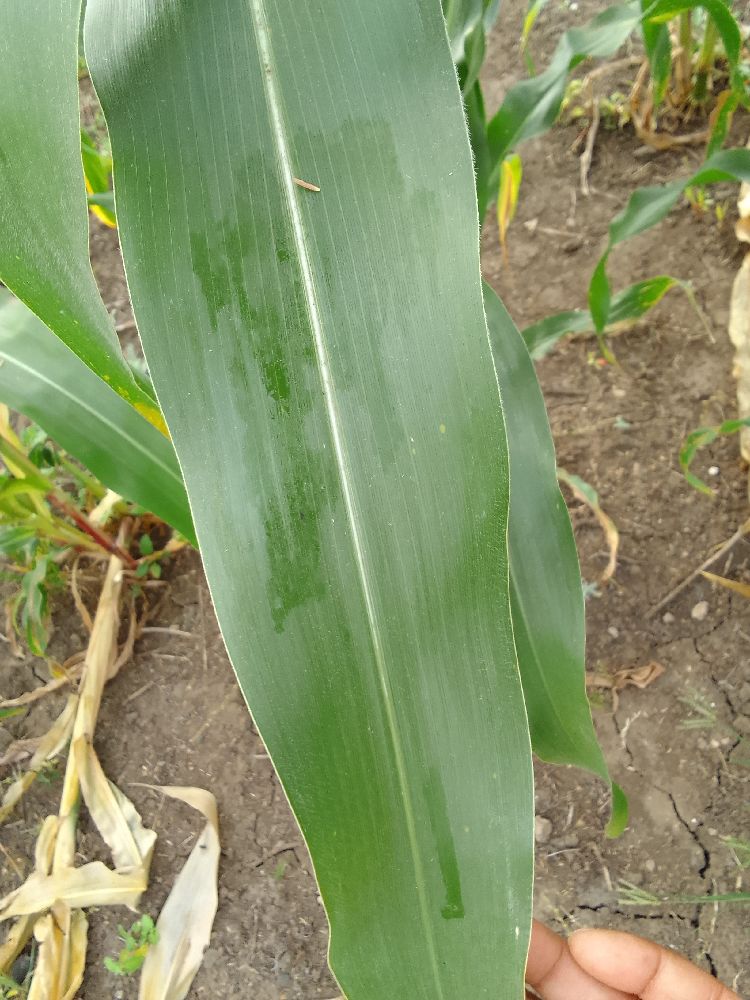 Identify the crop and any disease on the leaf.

maize, healthy
